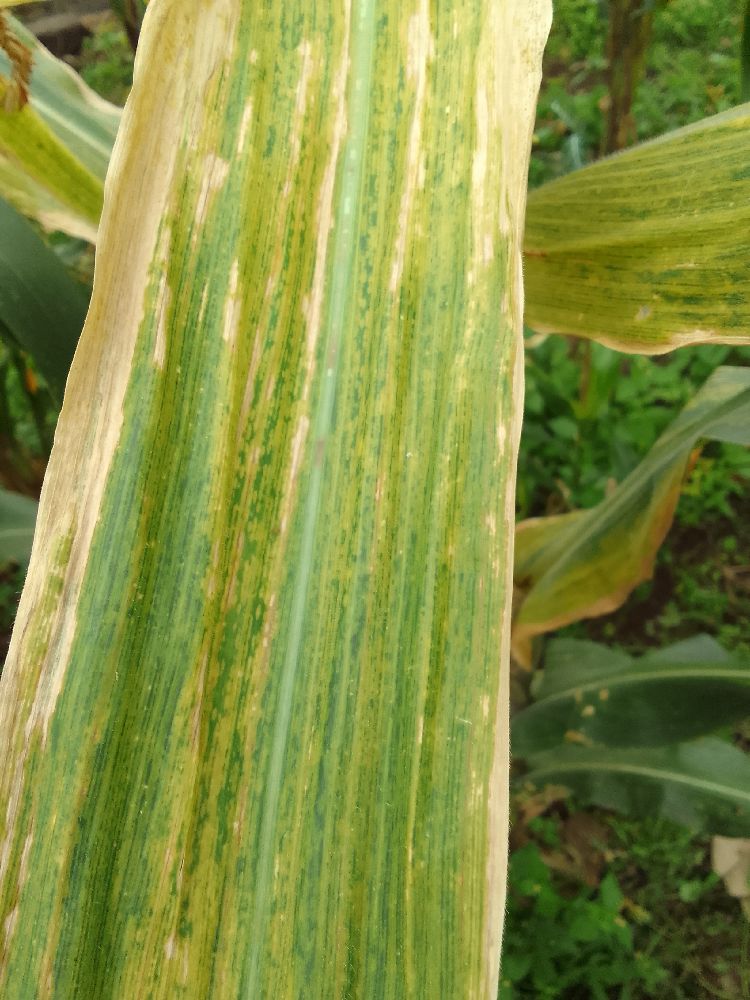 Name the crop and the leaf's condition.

maize, maize lethal necrosis
